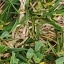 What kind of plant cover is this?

unstructured weed
